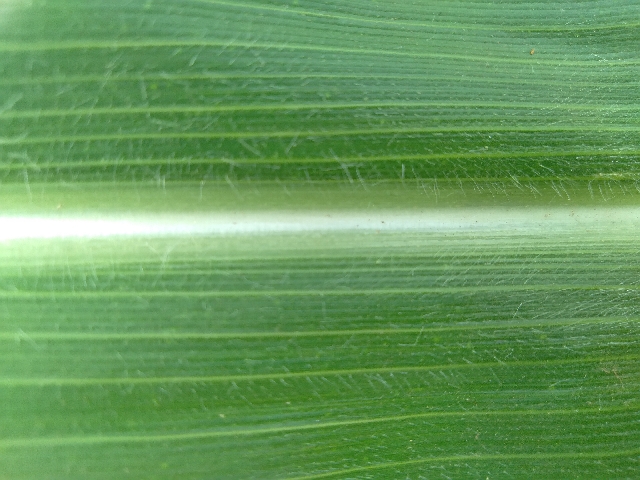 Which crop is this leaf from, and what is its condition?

maize, healthy
